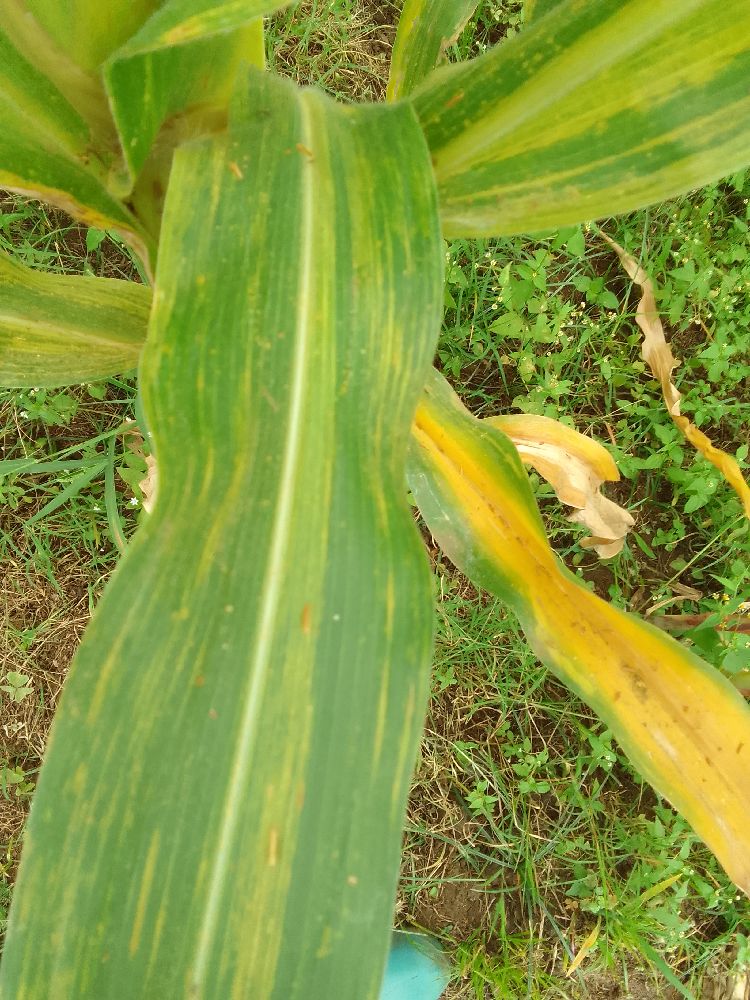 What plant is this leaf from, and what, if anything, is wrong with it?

maize, maize lethal necrosis
